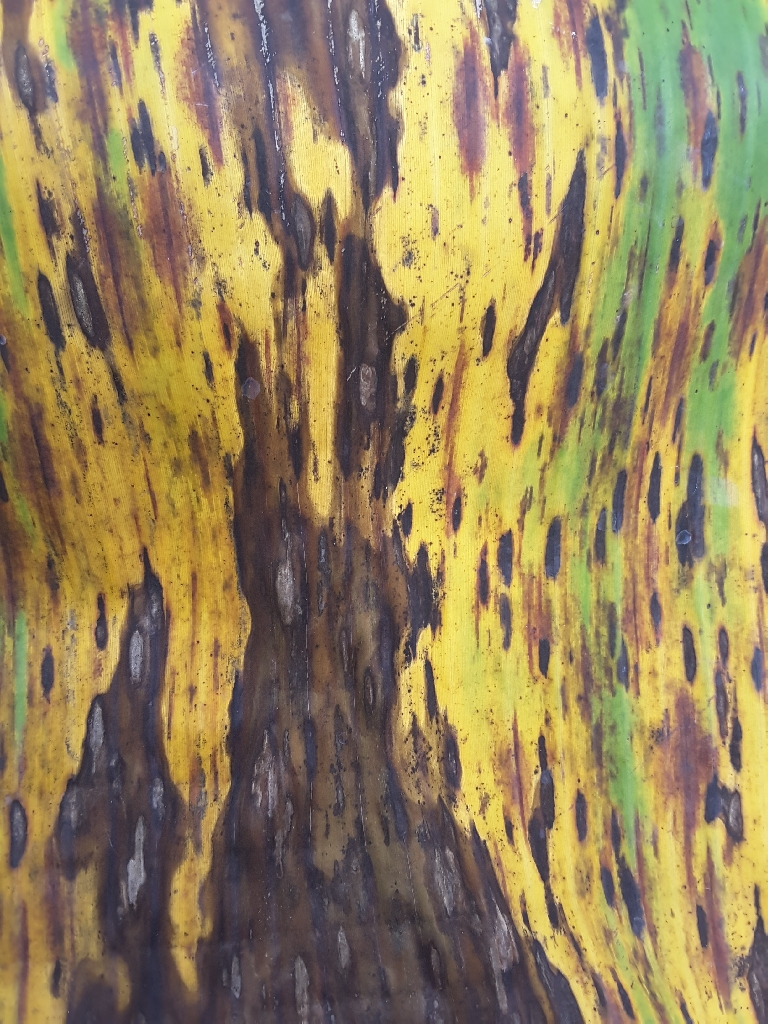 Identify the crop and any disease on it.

banana, black sigatoka
